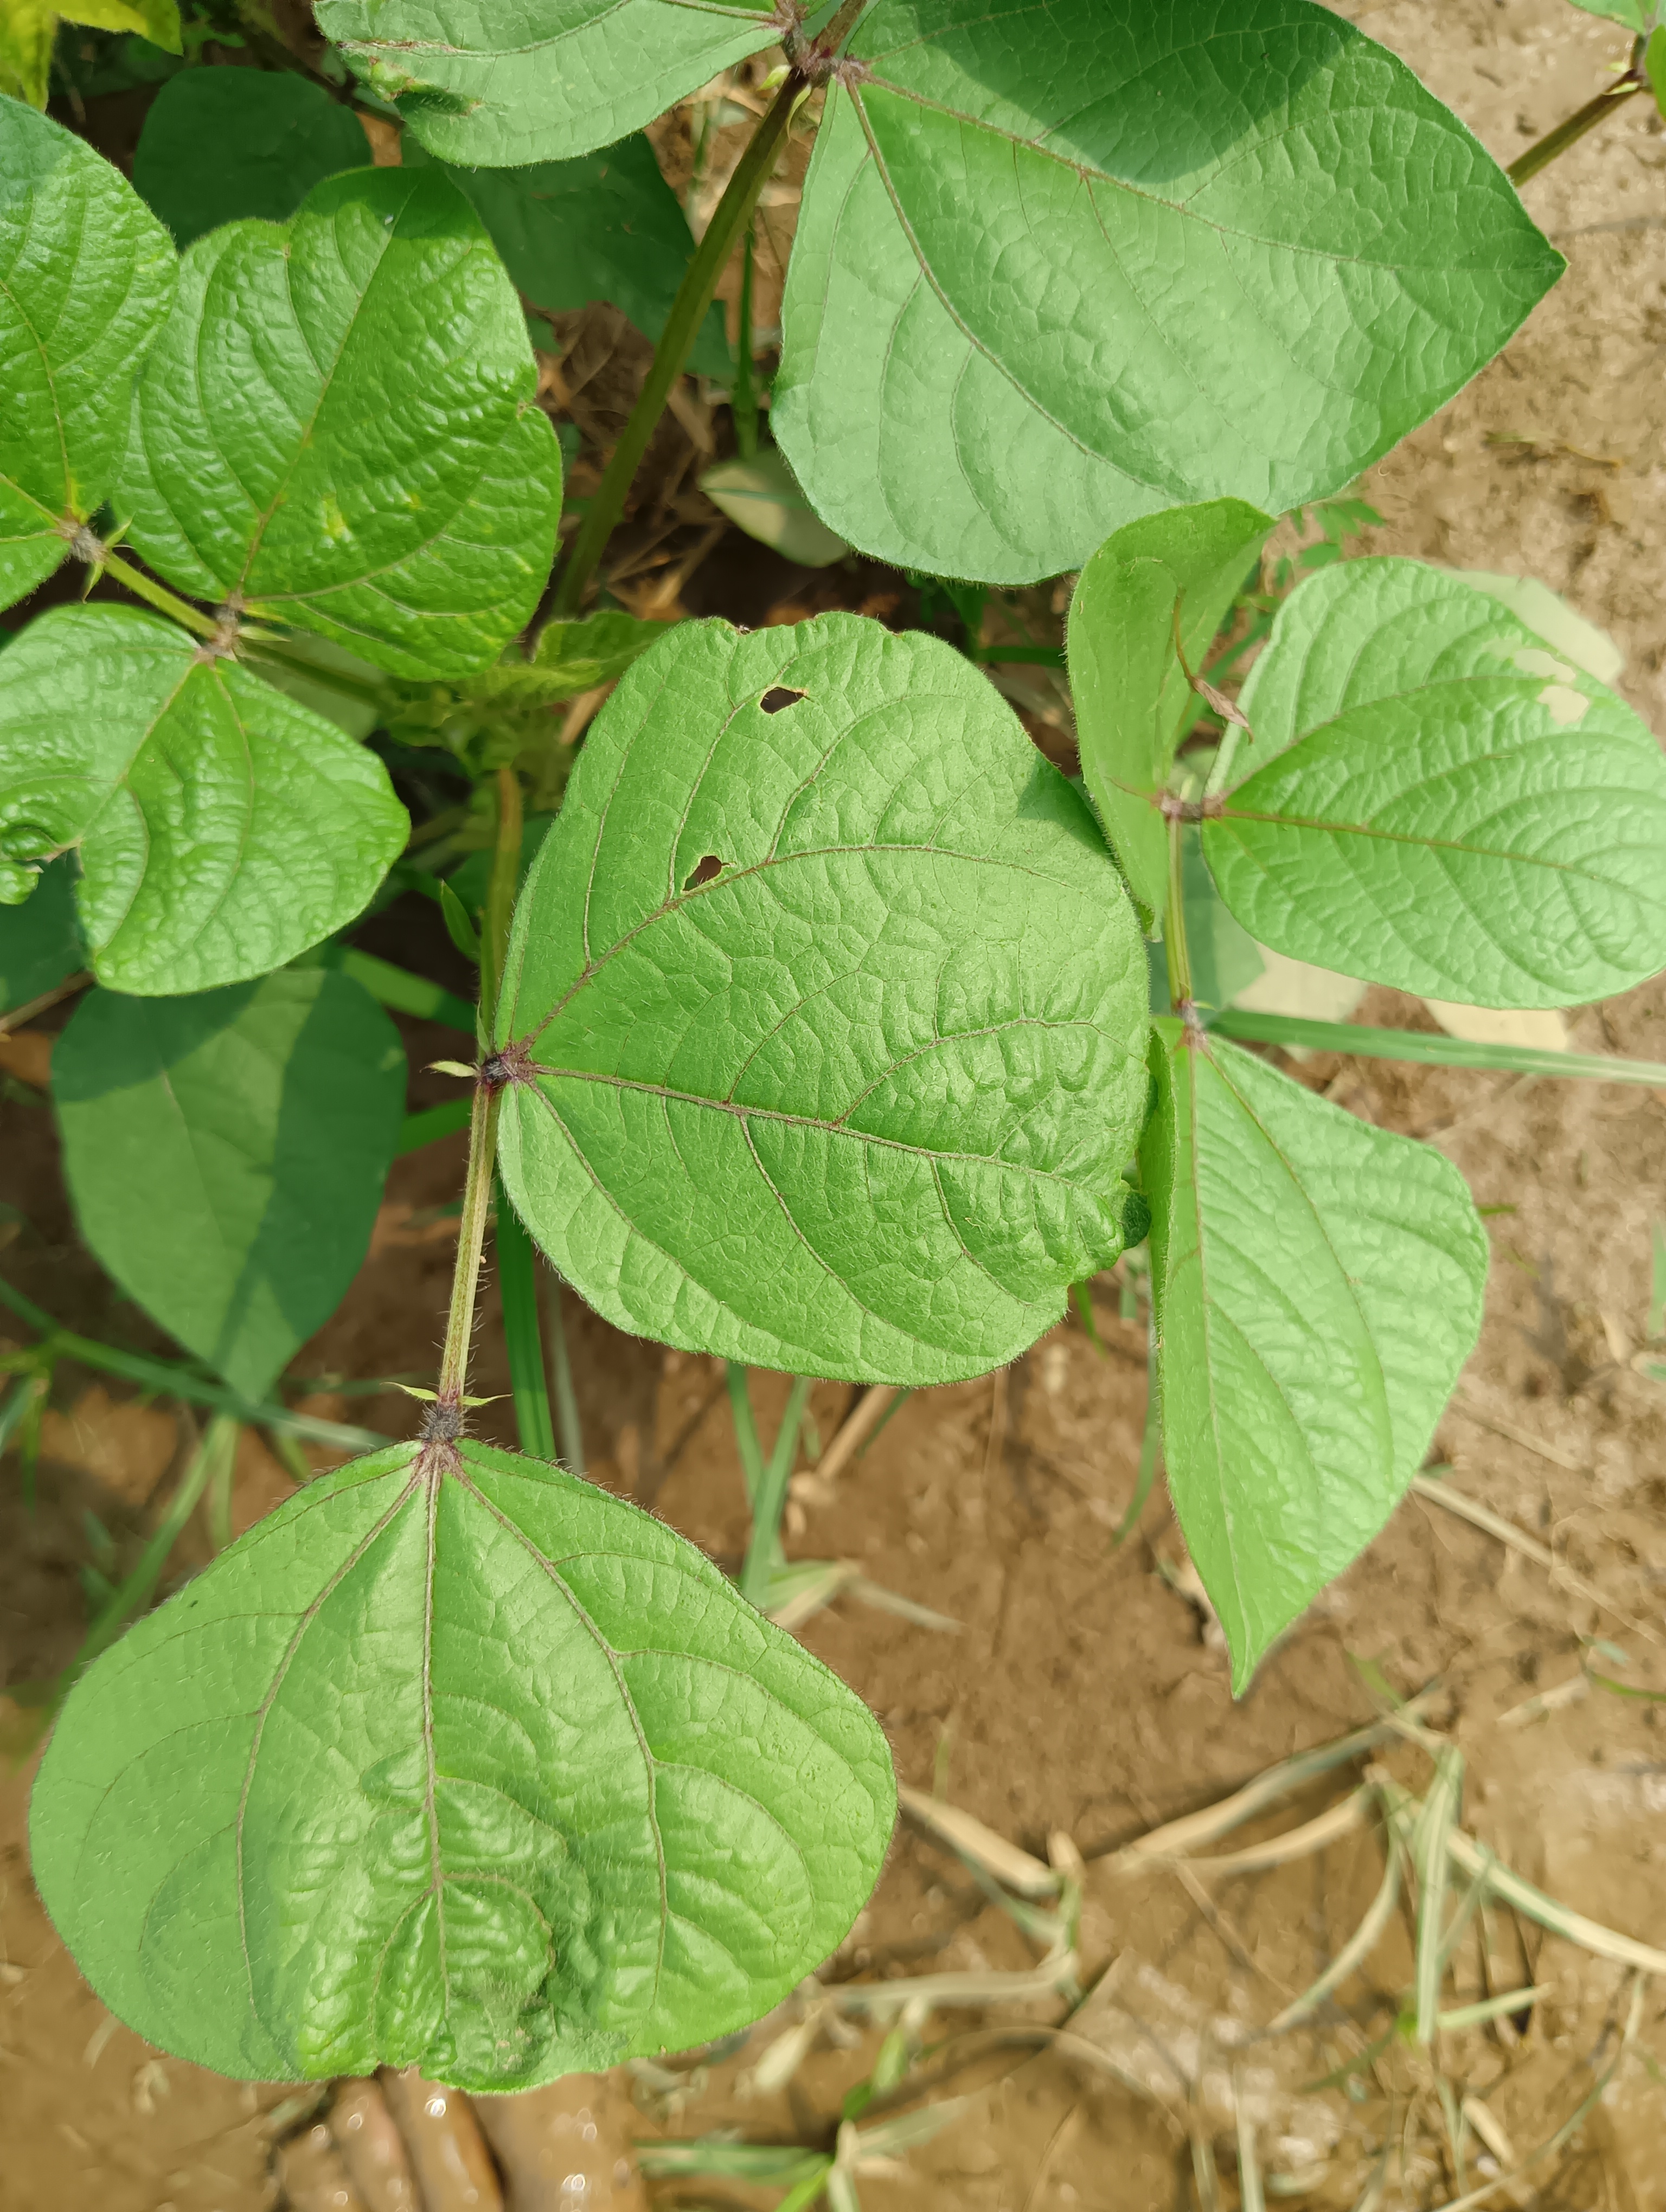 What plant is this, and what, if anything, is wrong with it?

mungbean, healthy
